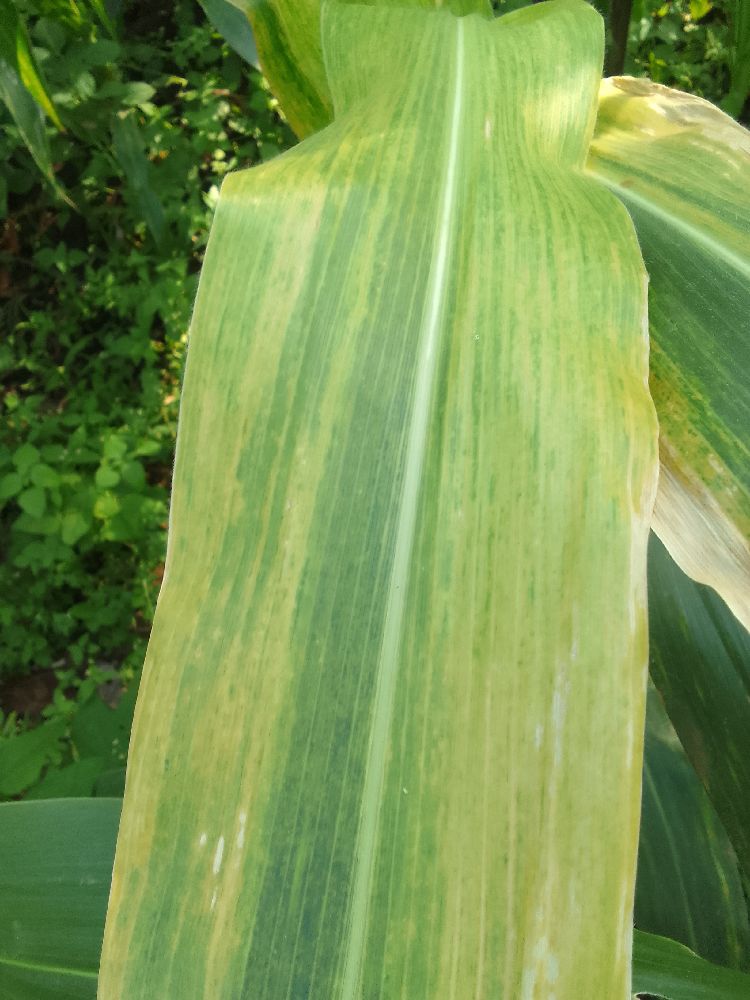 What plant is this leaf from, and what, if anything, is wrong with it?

maize, maize lethal necrosis
